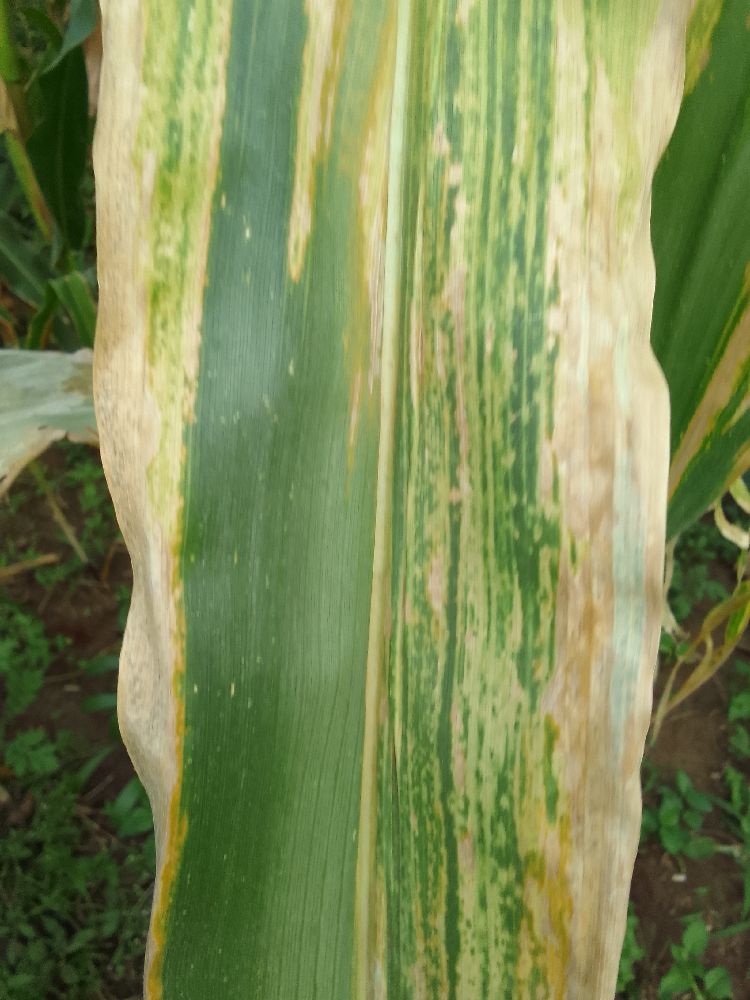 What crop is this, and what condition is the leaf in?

maize, maize lethal necrosis
